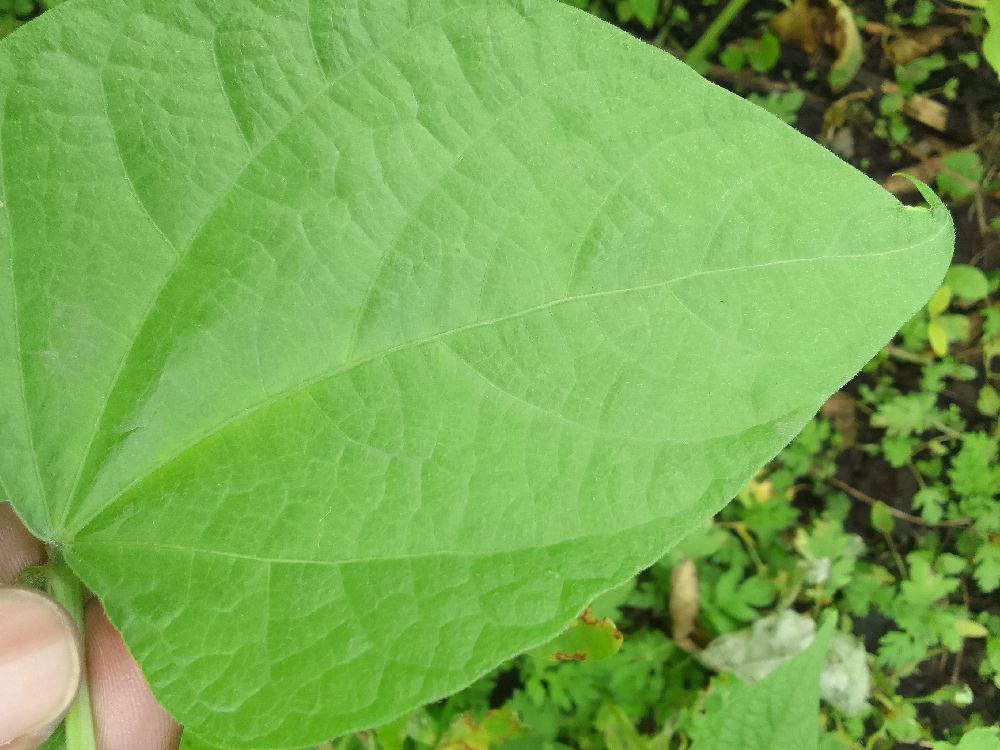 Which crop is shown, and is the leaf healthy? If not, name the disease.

common bean, healthy
